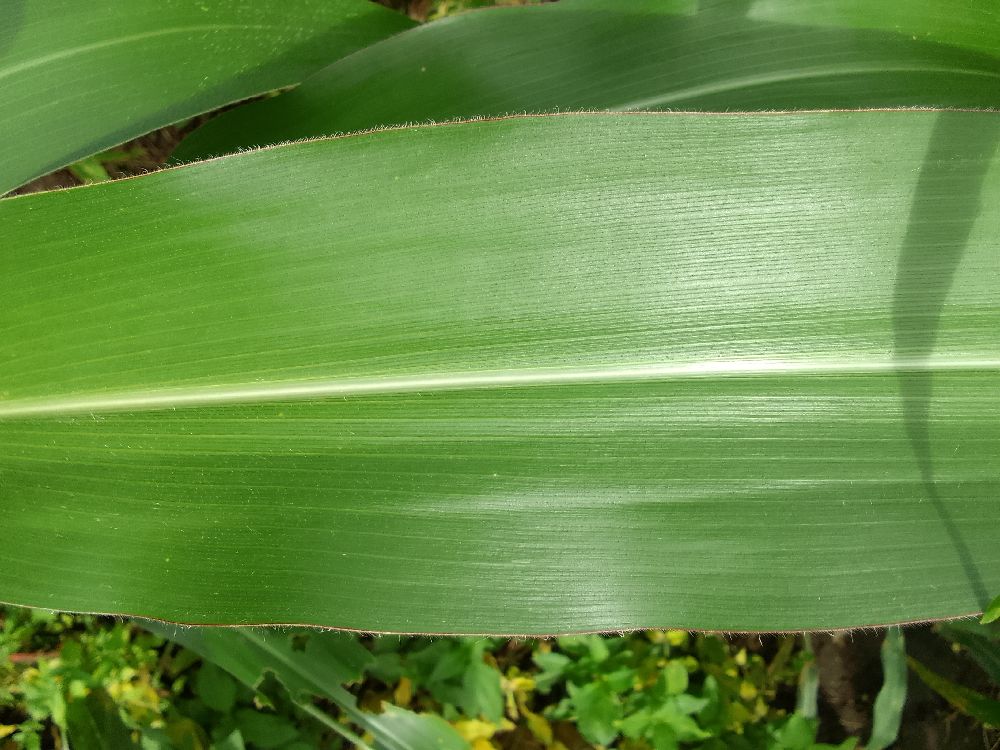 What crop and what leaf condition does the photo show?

maize, healthy
